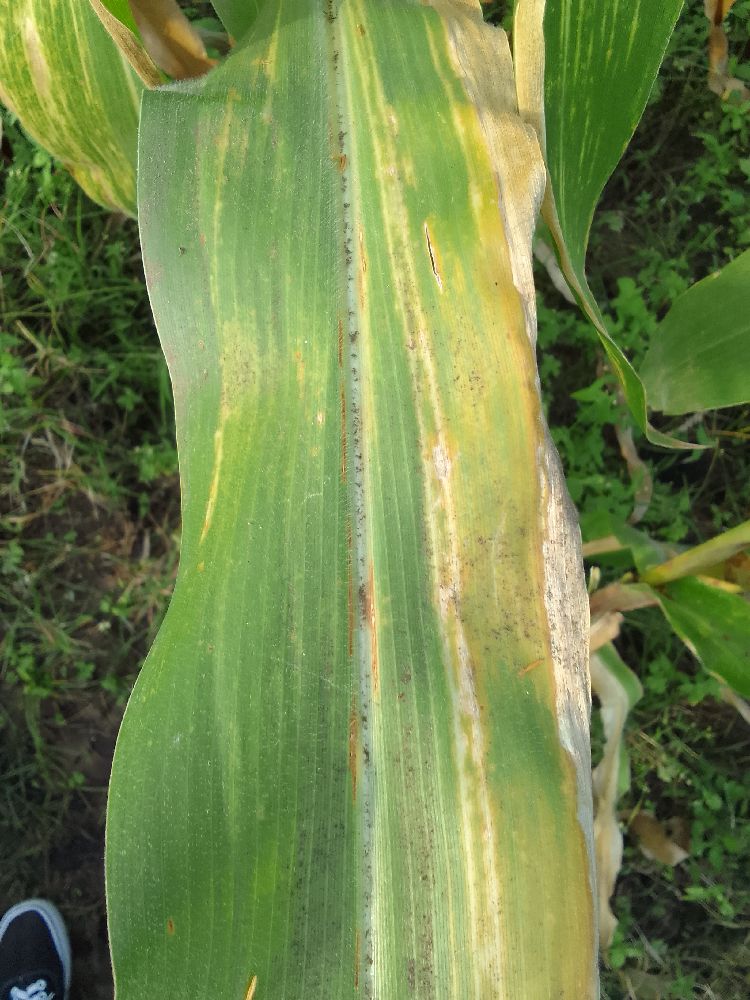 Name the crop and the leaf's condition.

maize, maize lethal necrosis
